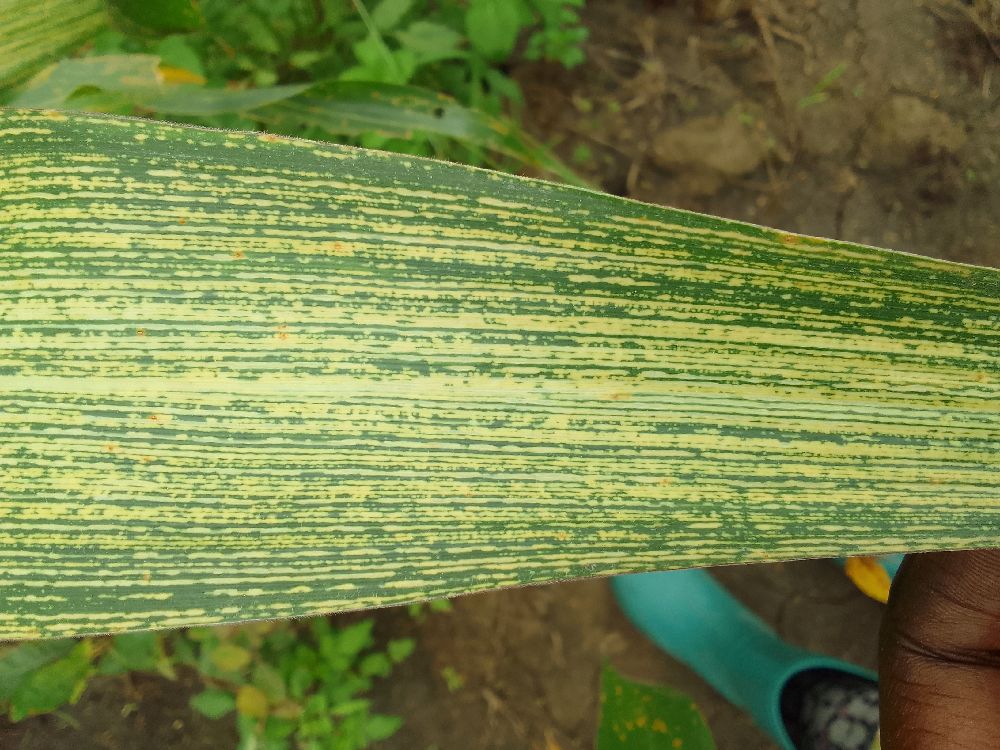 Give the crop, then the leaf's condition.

maize, maize streak virus
